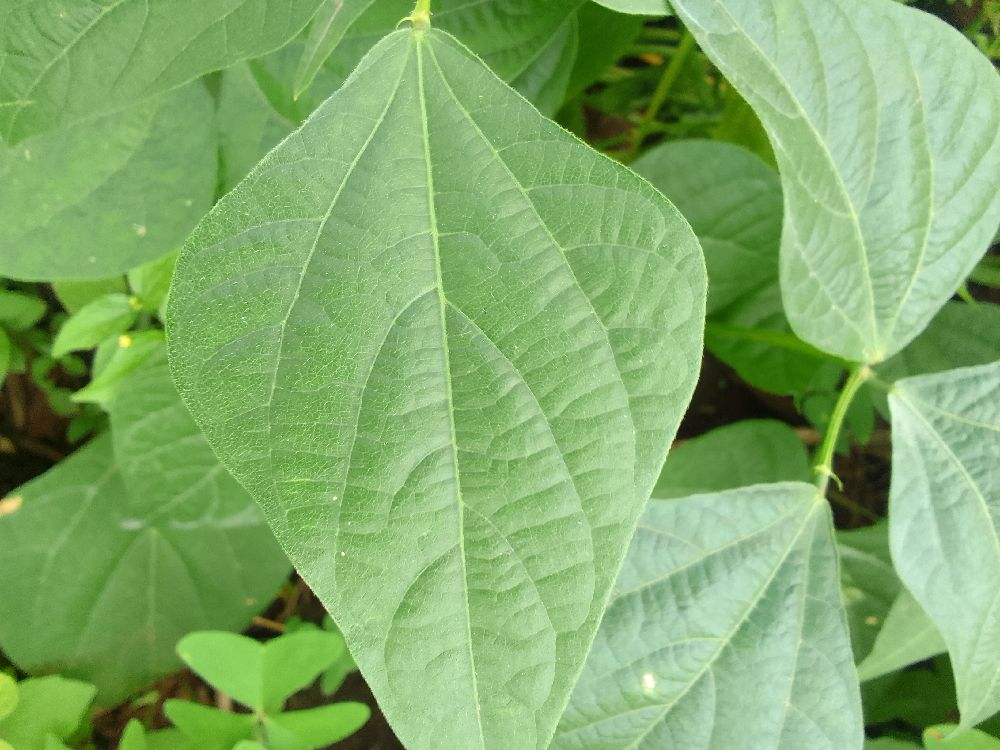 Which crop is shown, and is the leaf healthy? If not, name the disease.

common bean, healthy
